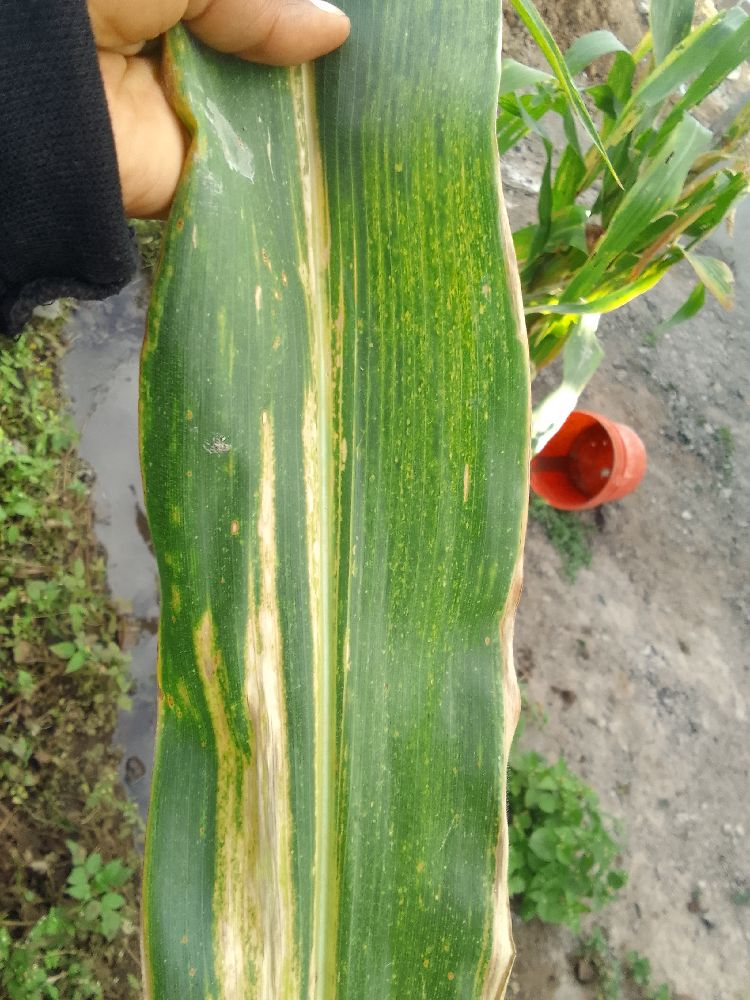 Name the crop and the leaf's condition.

maize, maize lethal necrosis
